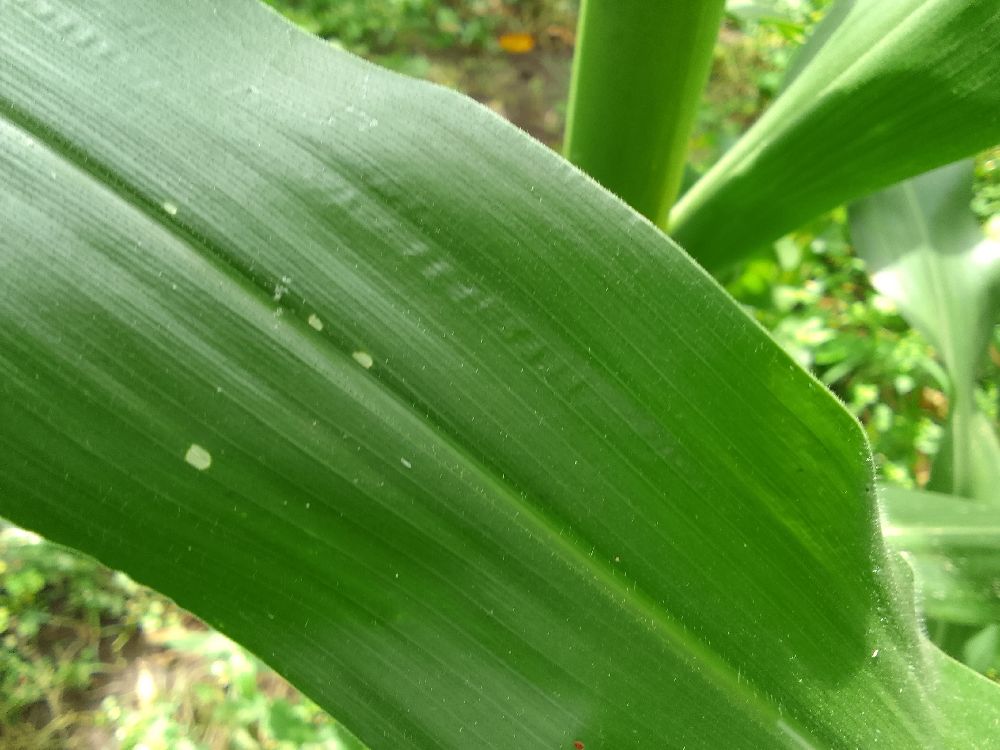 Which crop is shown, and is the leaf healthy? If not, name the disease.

maize, healthy
